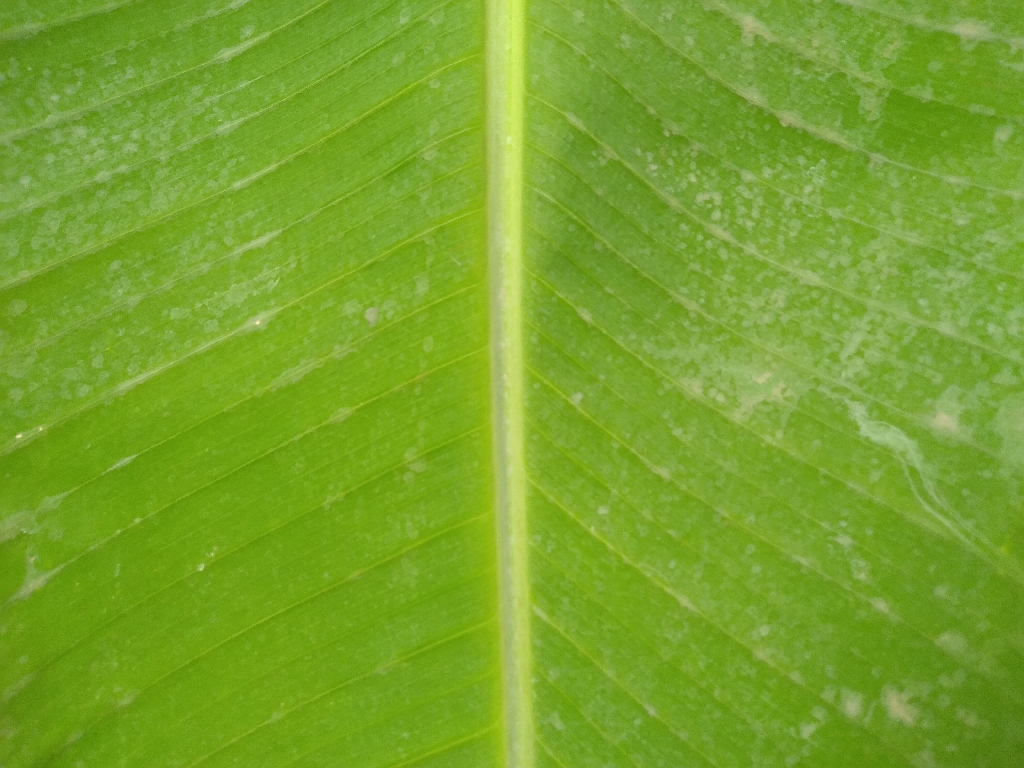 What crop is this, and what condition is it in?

banana, healthy
